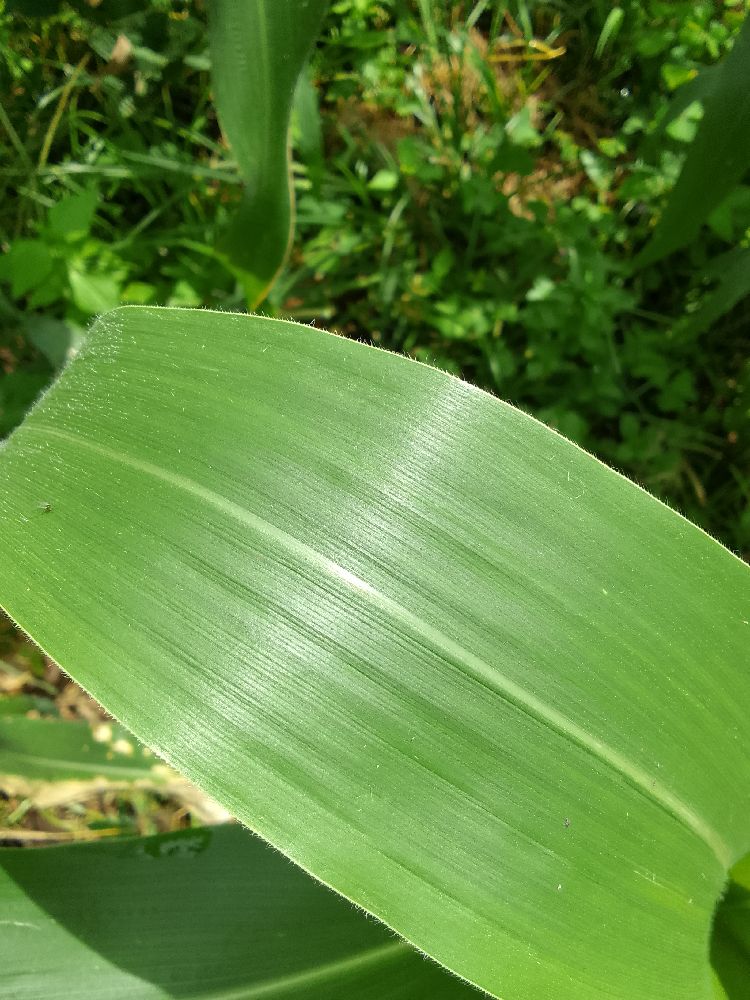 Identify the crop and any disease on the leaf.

maize, healthy
